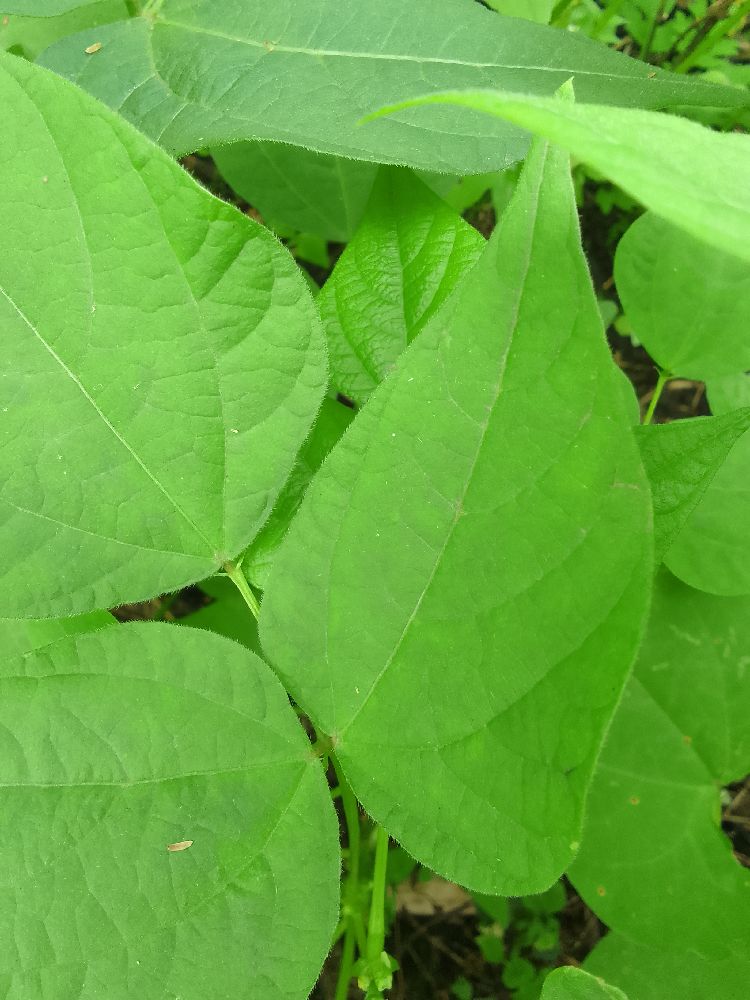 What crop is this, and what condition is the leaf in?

common bean, healthy
